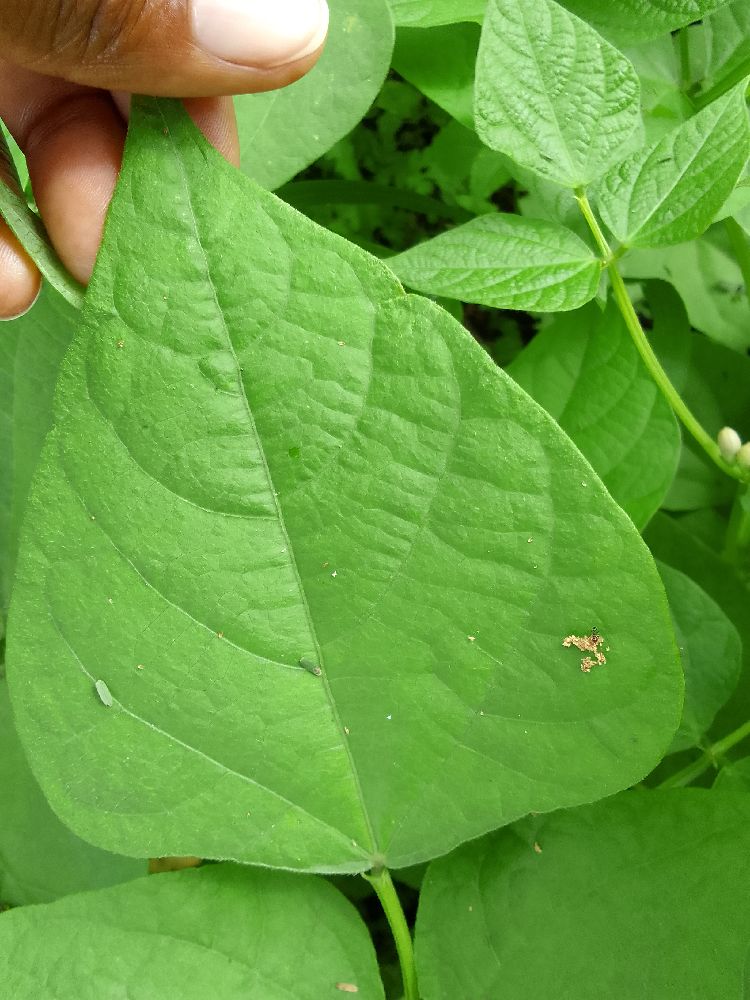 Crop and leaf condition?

common bean, healthy
